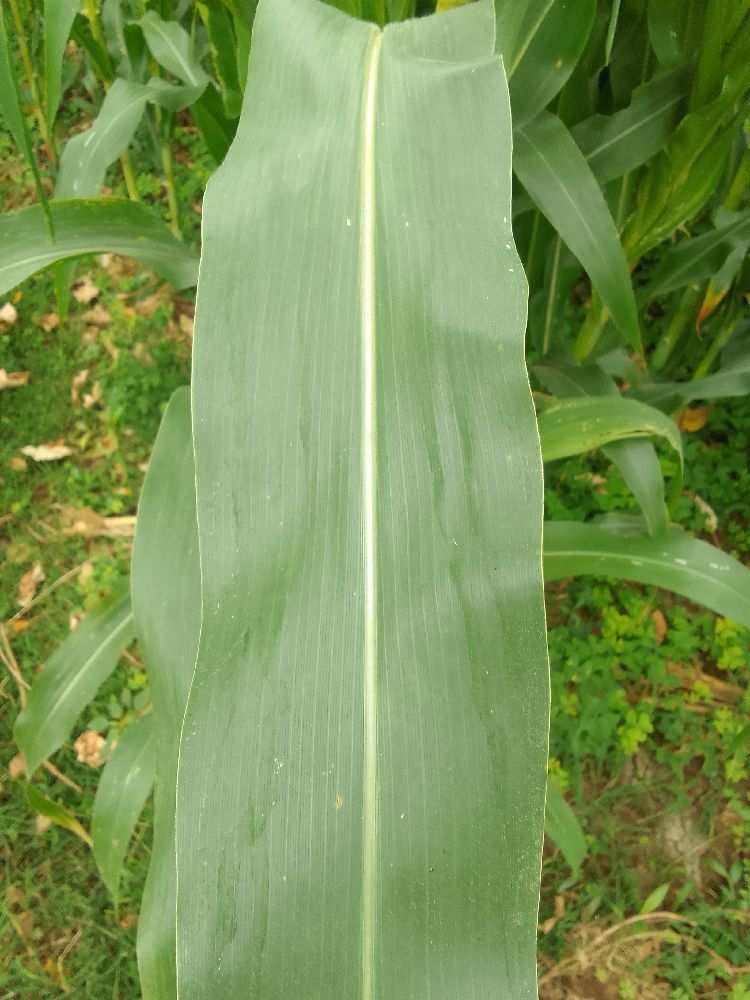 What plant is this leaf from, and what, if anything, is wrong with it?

maize, healthy
